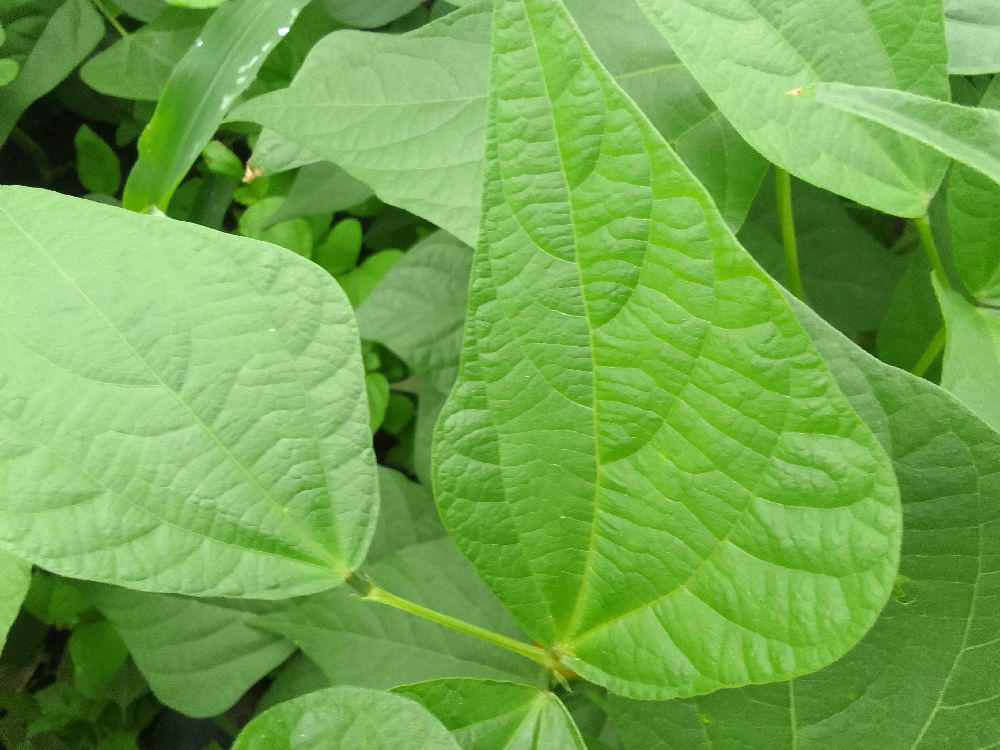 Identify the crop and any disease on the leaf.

common bean, healthy
